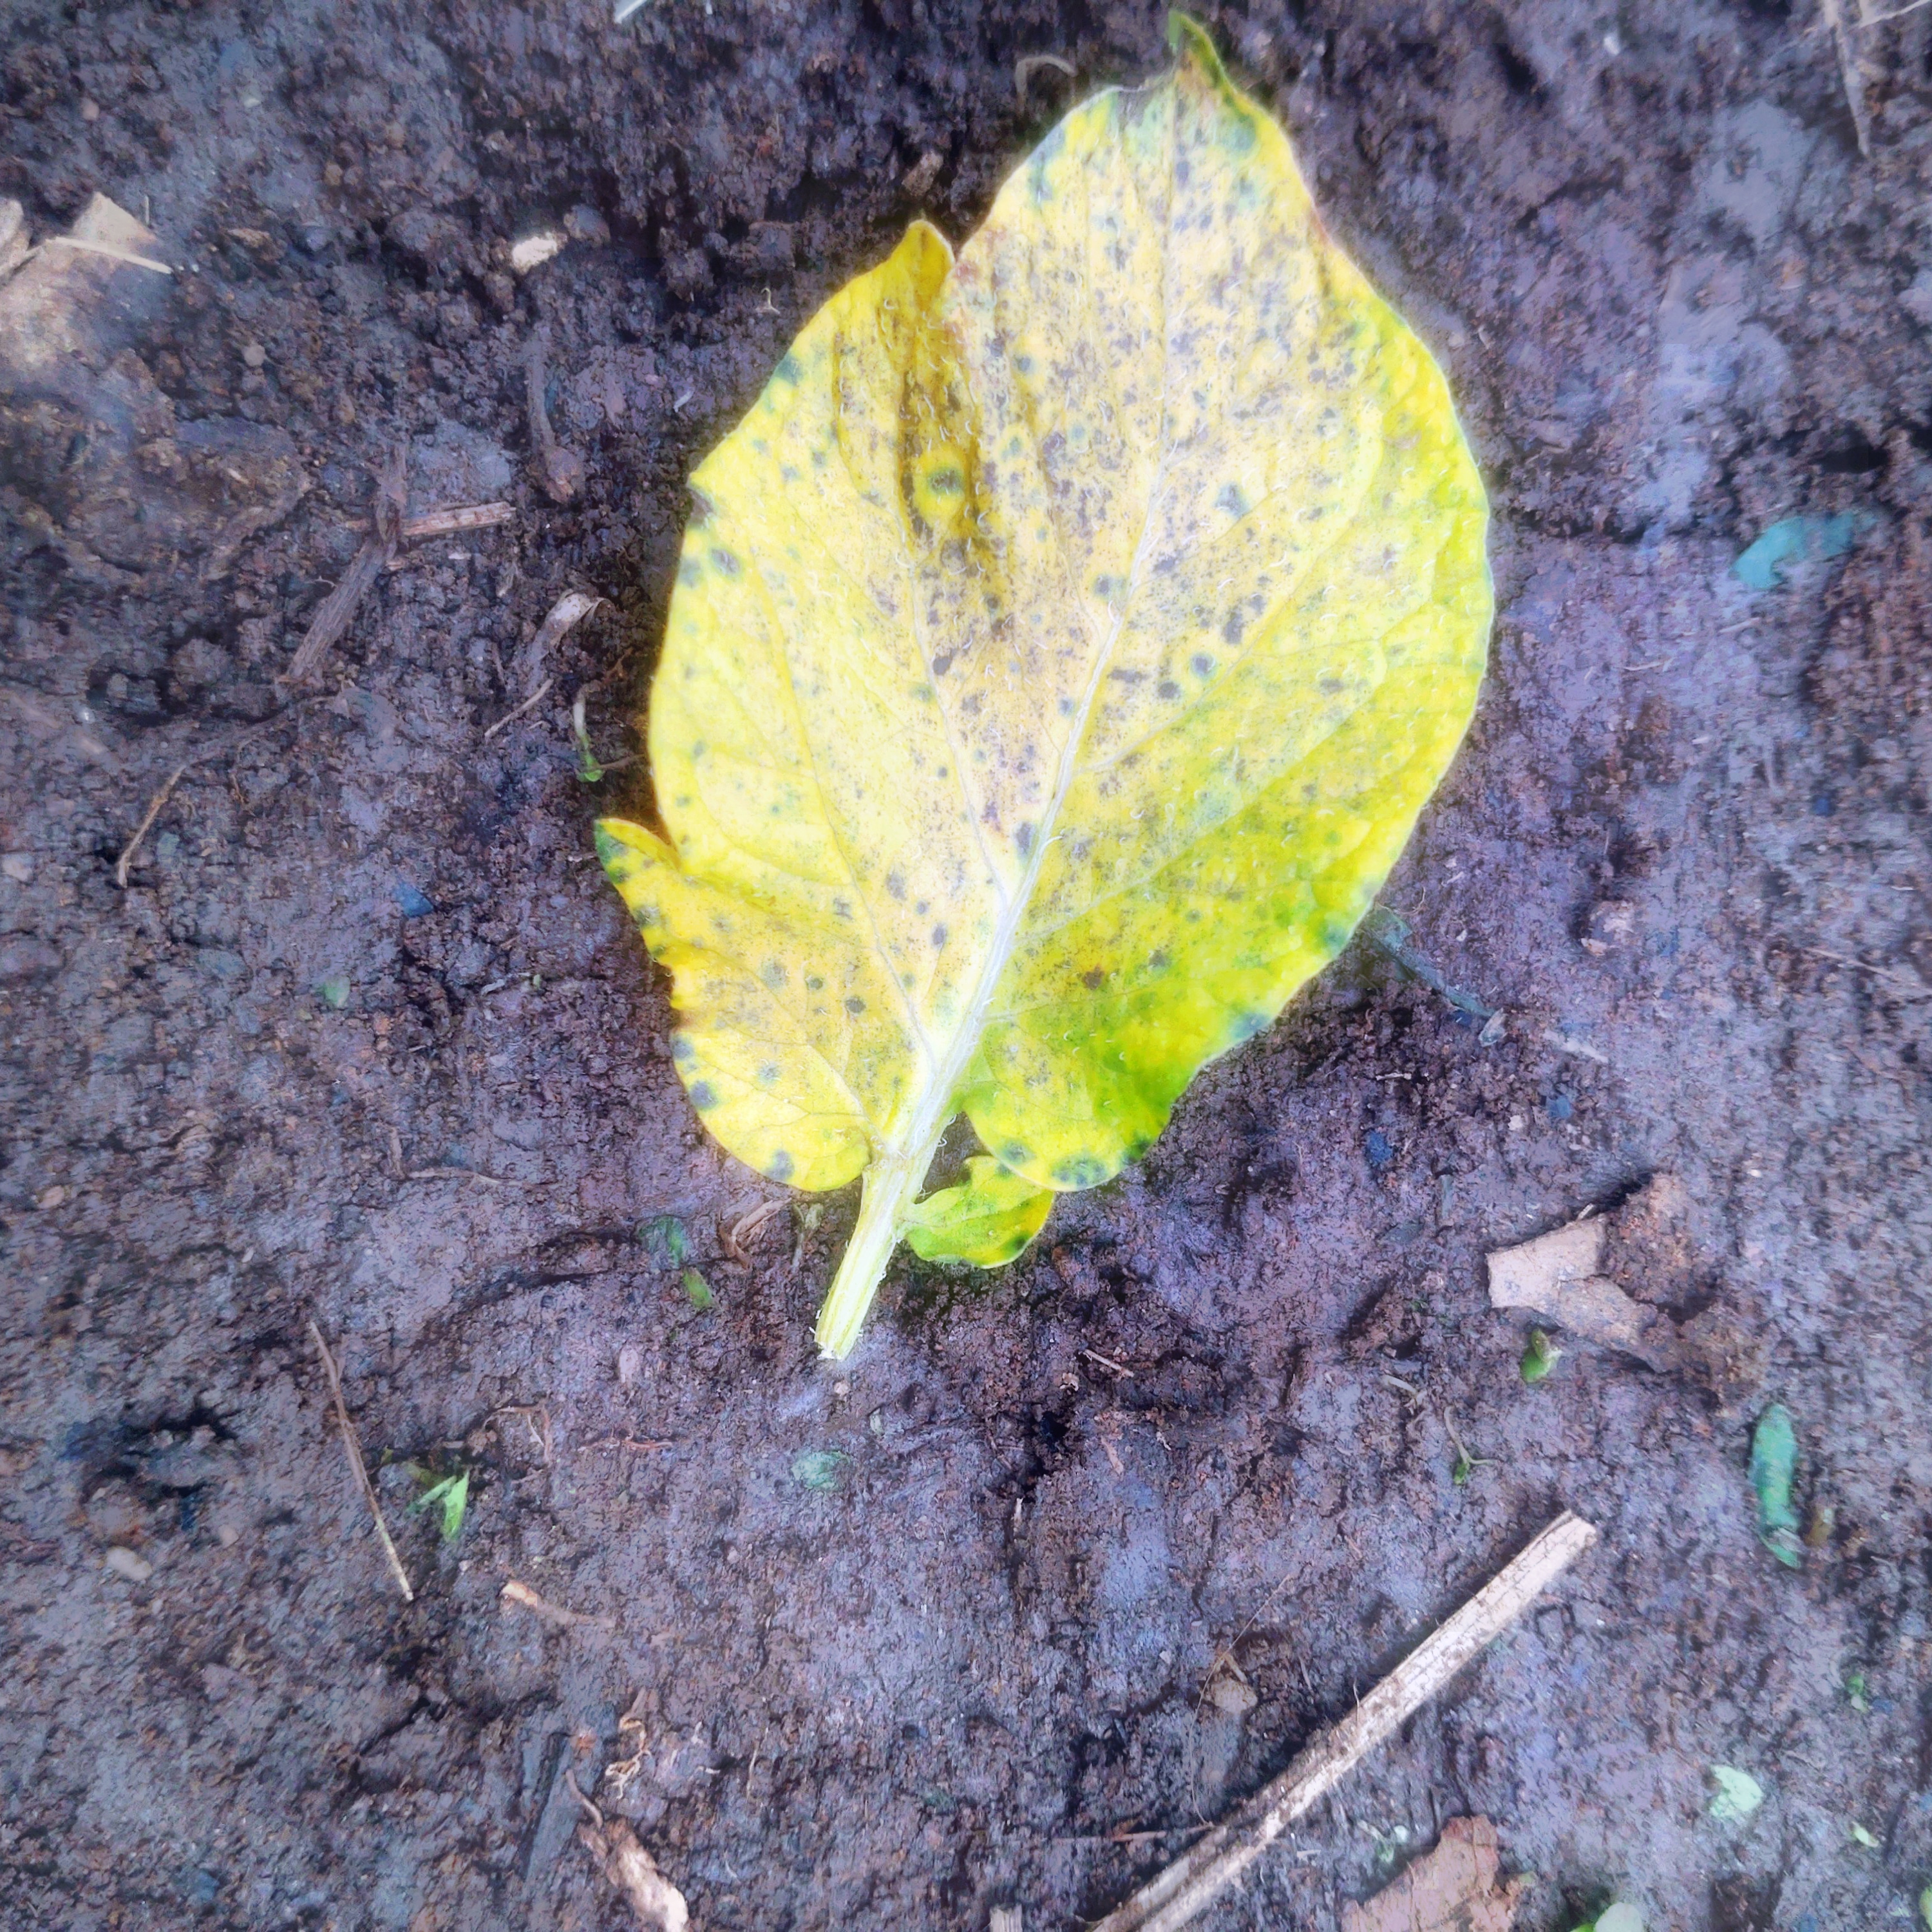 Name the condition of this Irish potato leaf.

late blight
